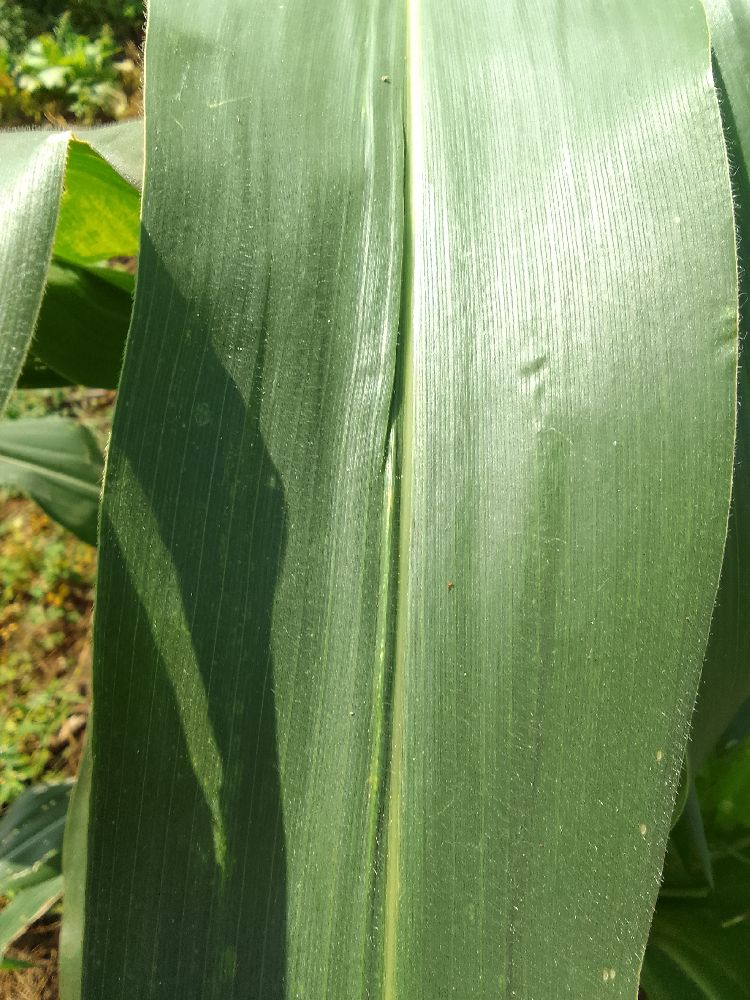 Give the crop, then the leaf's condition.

maize, healthy
